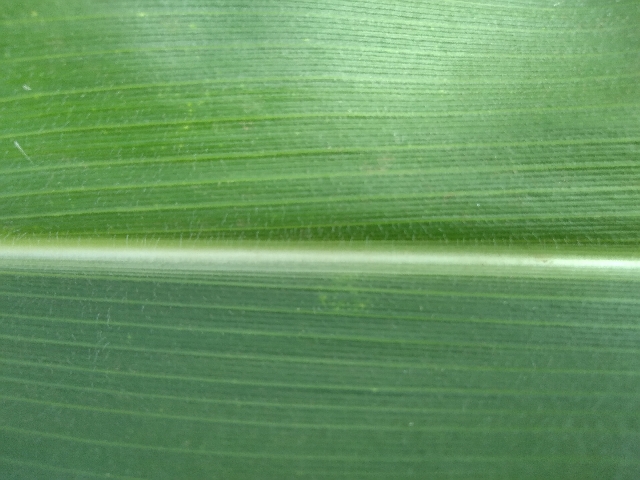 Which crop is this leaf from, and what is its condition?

maize, healthy
